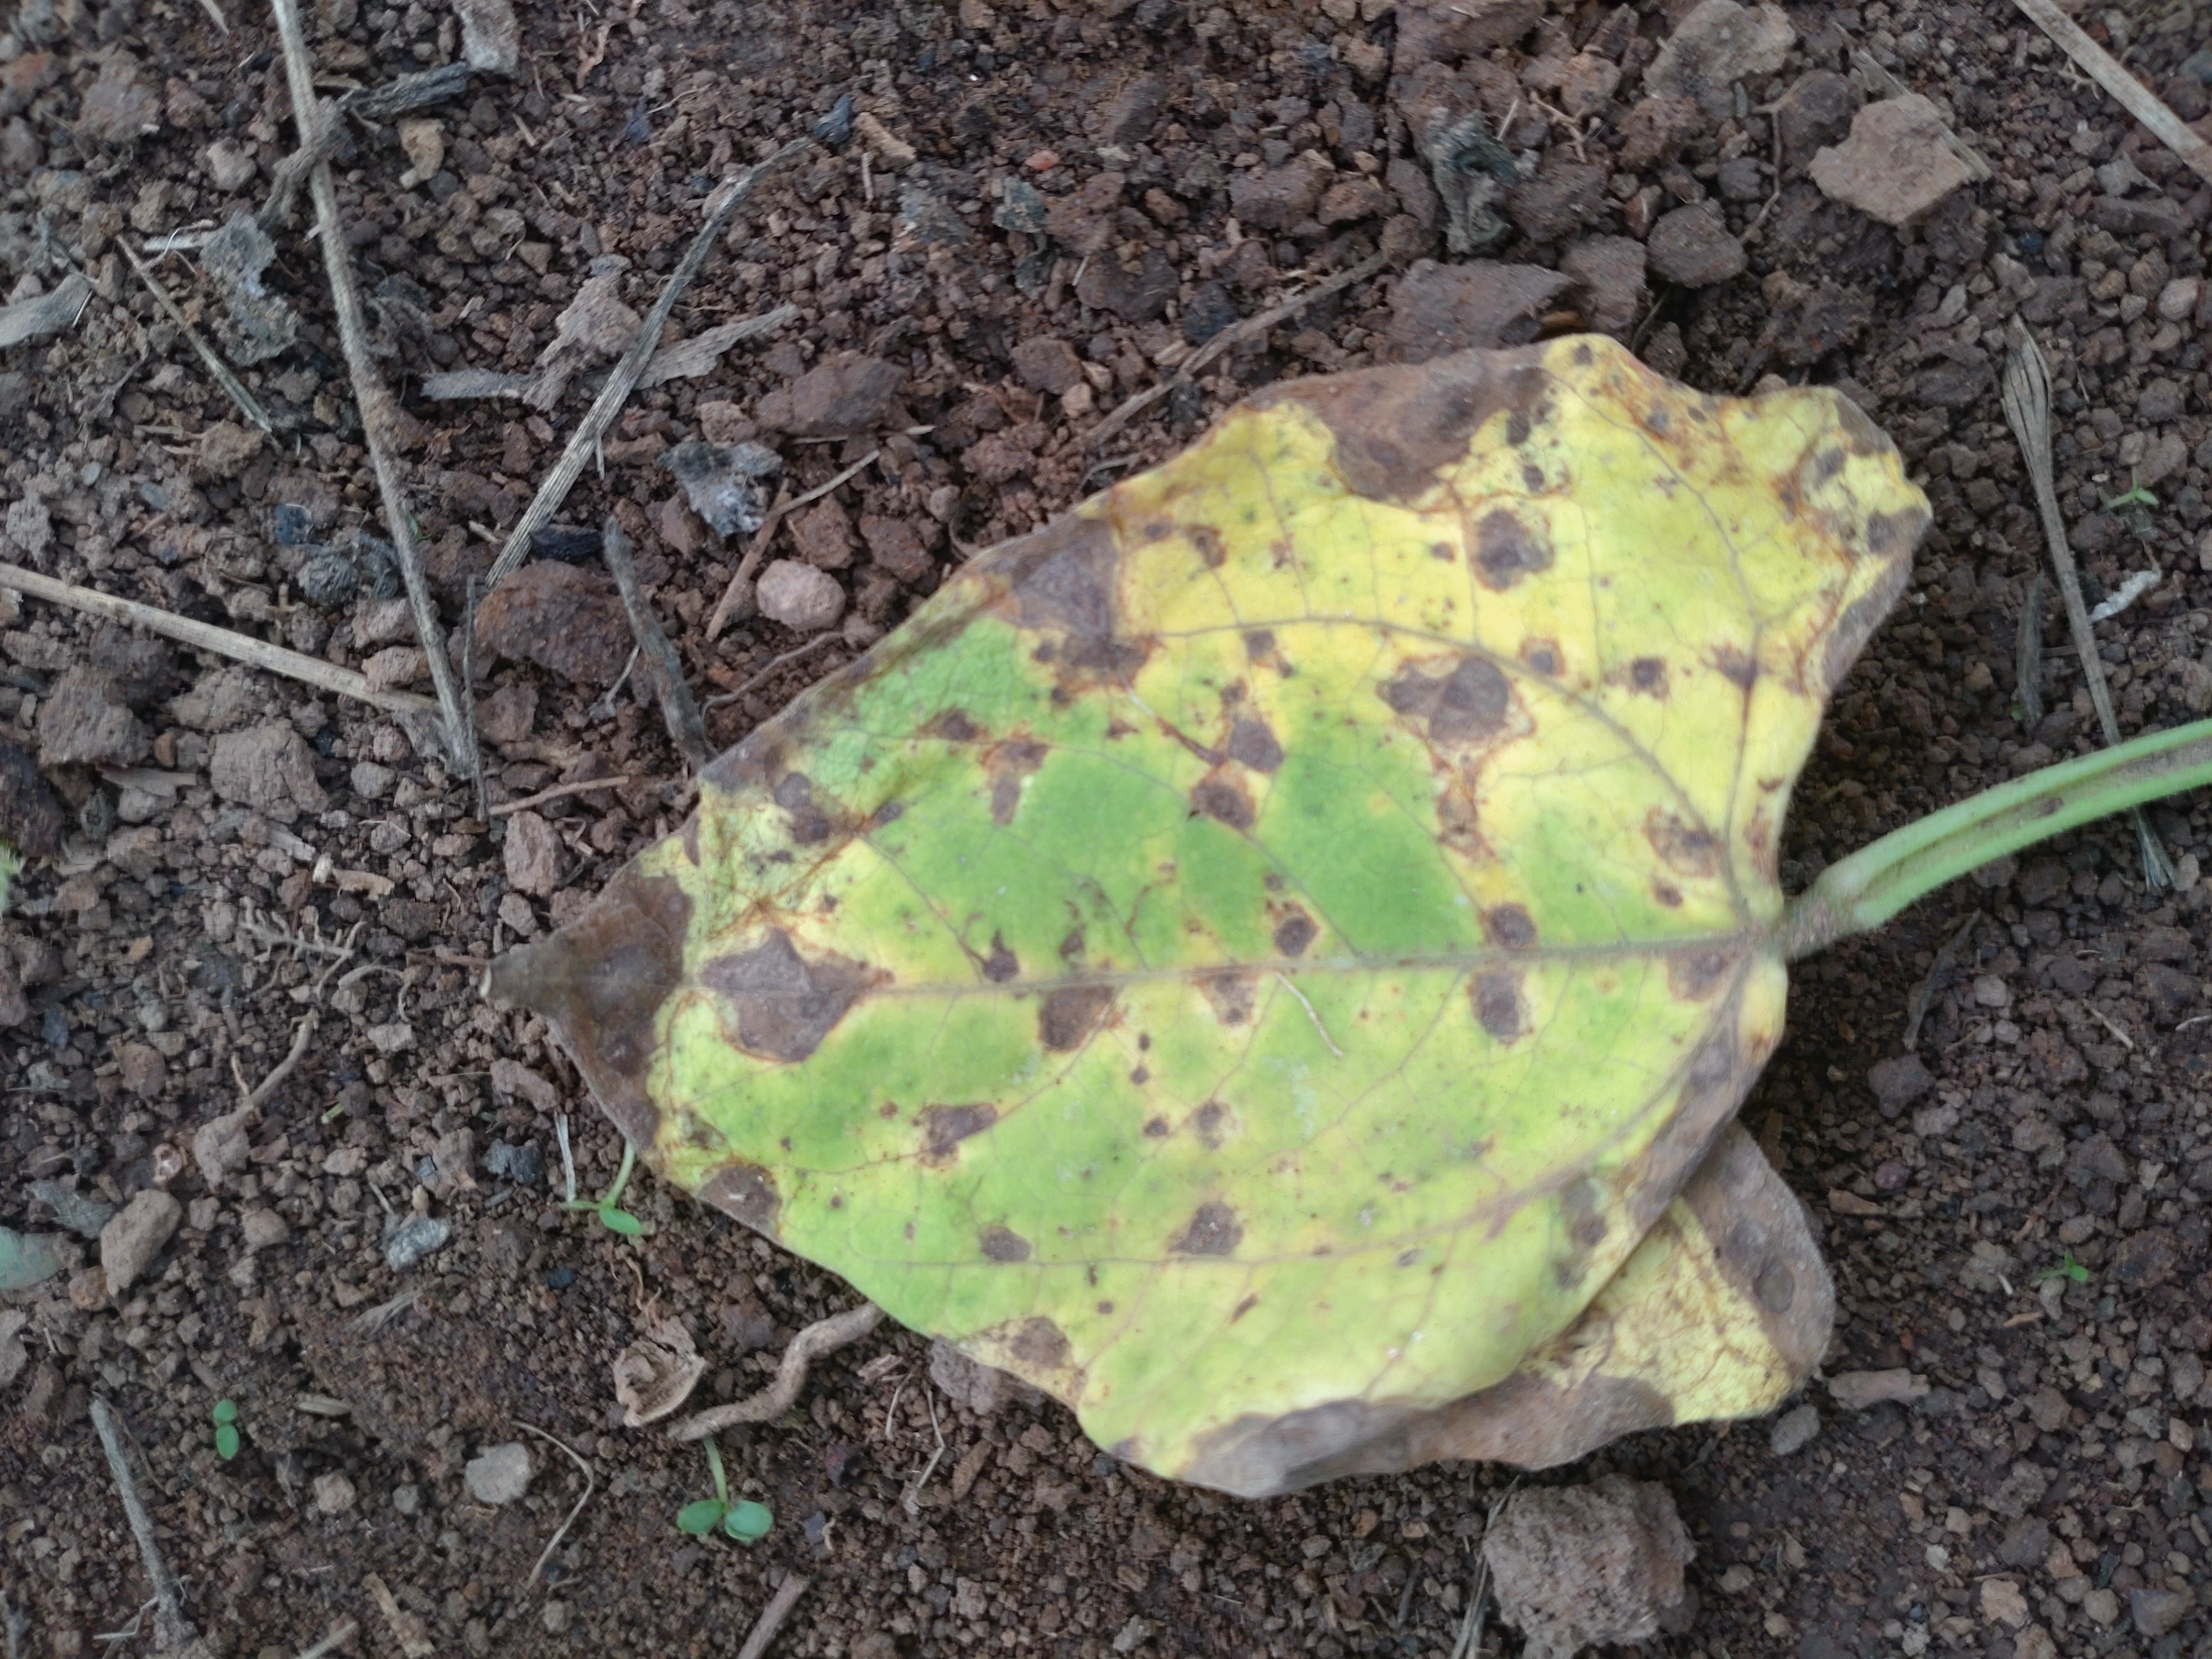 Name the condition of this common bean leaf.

rust
